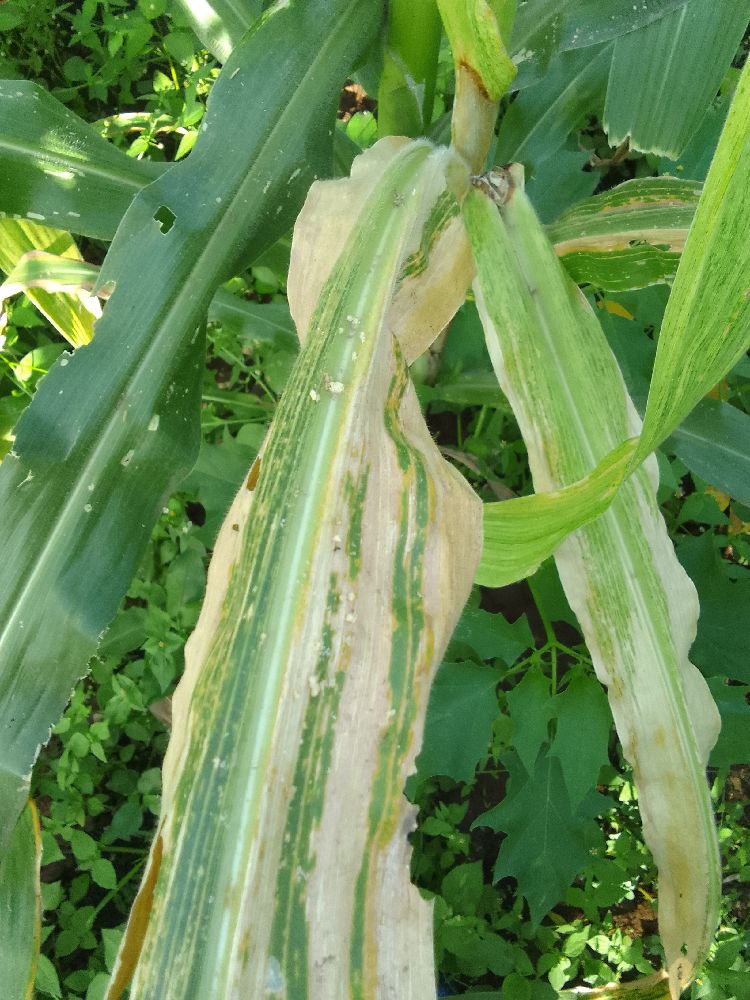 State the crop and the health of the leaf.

maize, maize lethal necrosis
